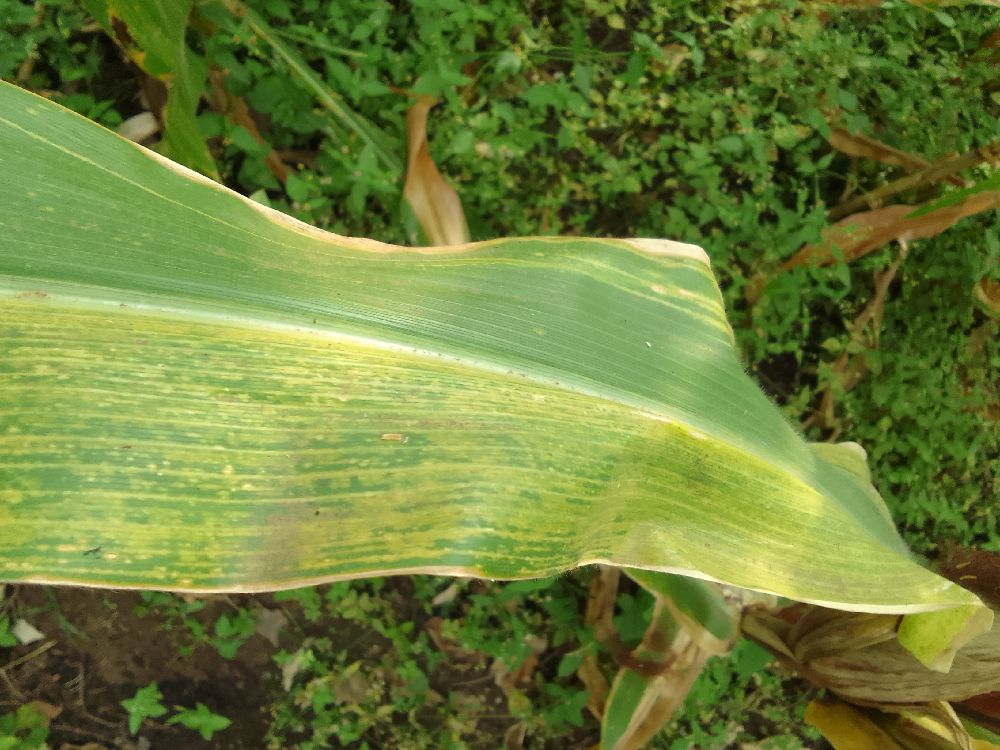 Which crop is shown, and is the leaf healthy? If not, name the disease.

maize, maize lethal necrosis
